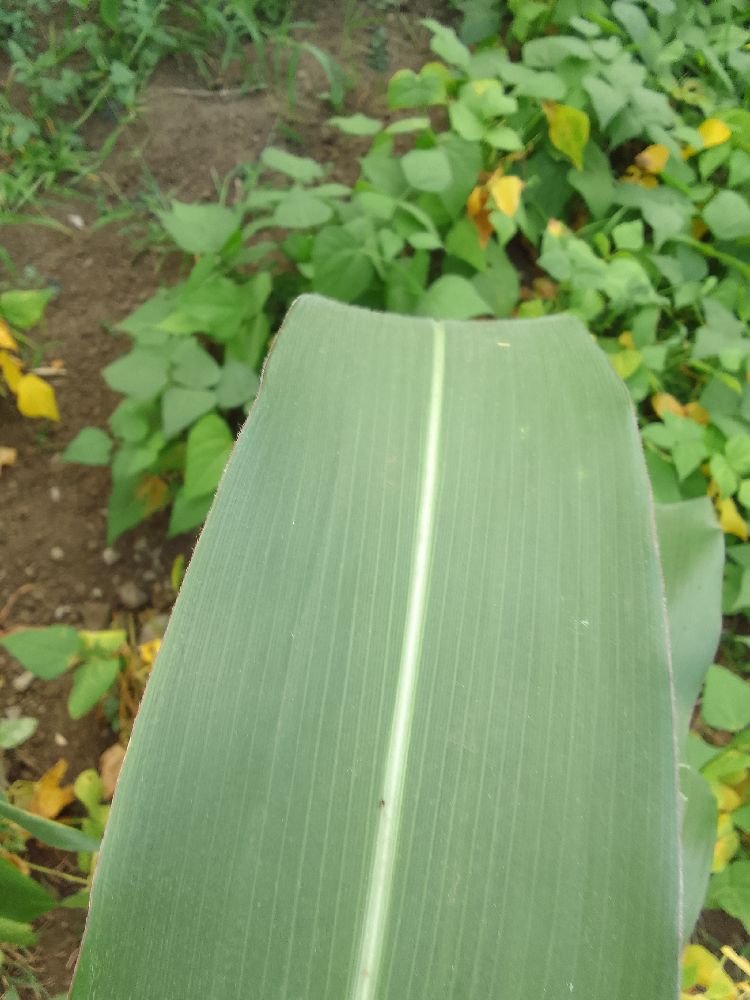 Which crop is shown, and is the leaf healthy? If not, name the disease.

maize, healthy
